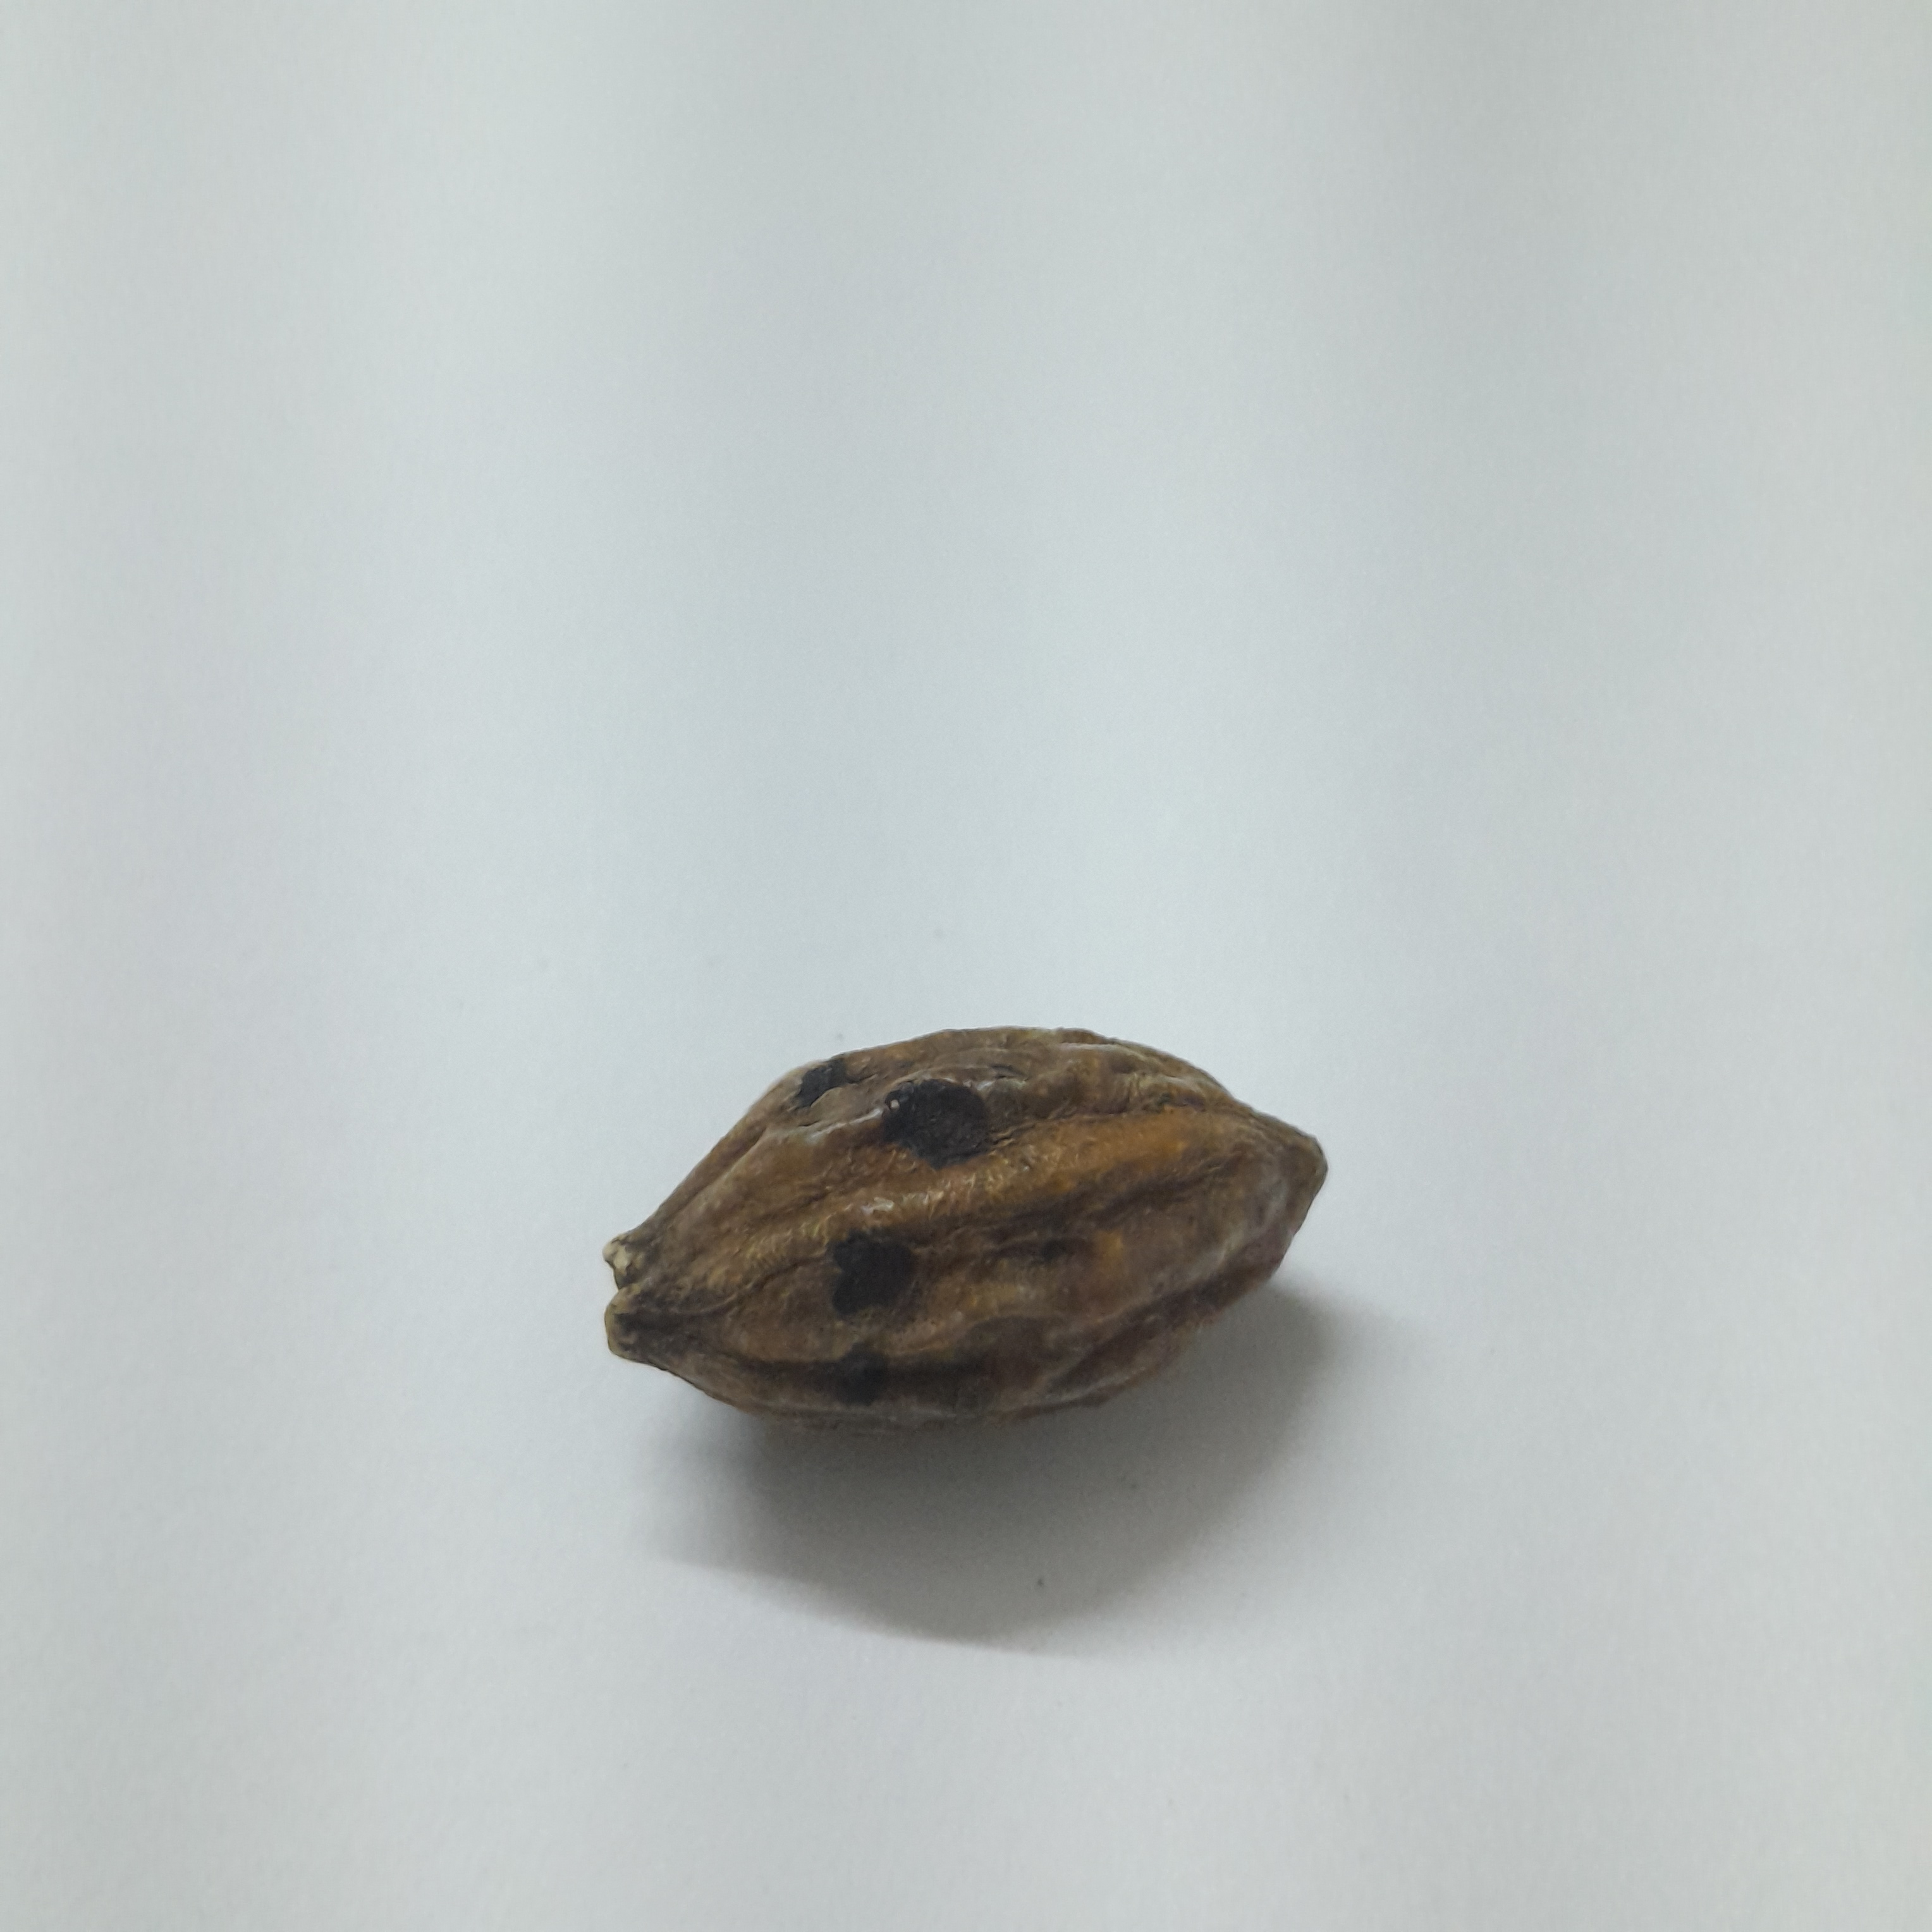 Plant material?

hirdaa
